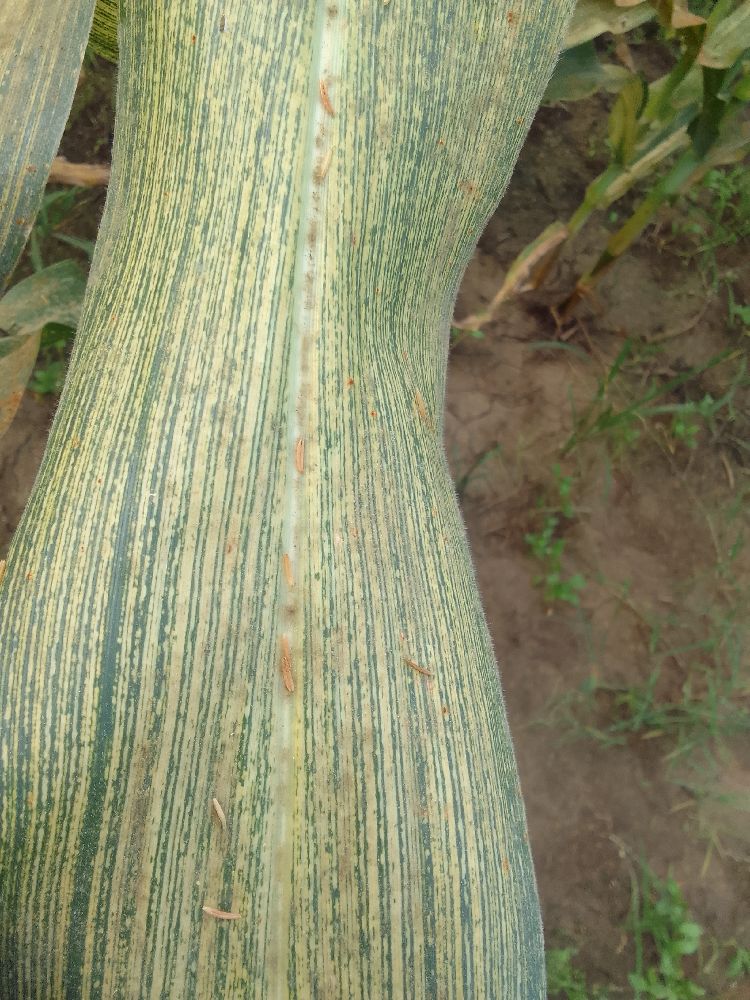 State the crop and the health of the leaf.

maize, maize streak virus
